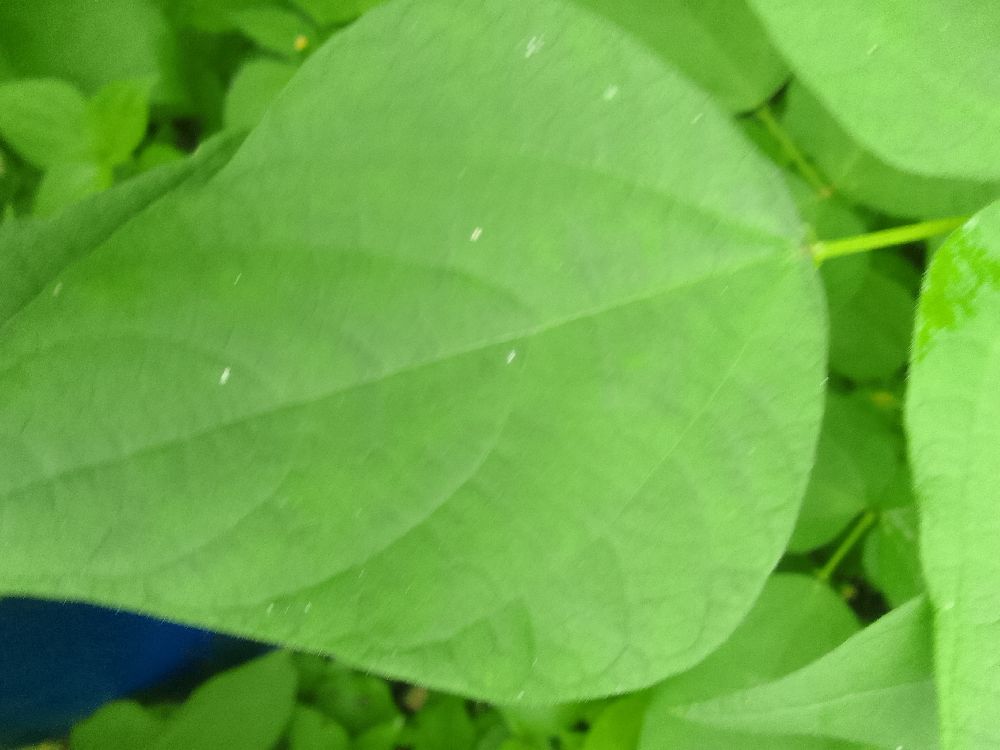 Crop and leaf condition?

common bean, healthy
